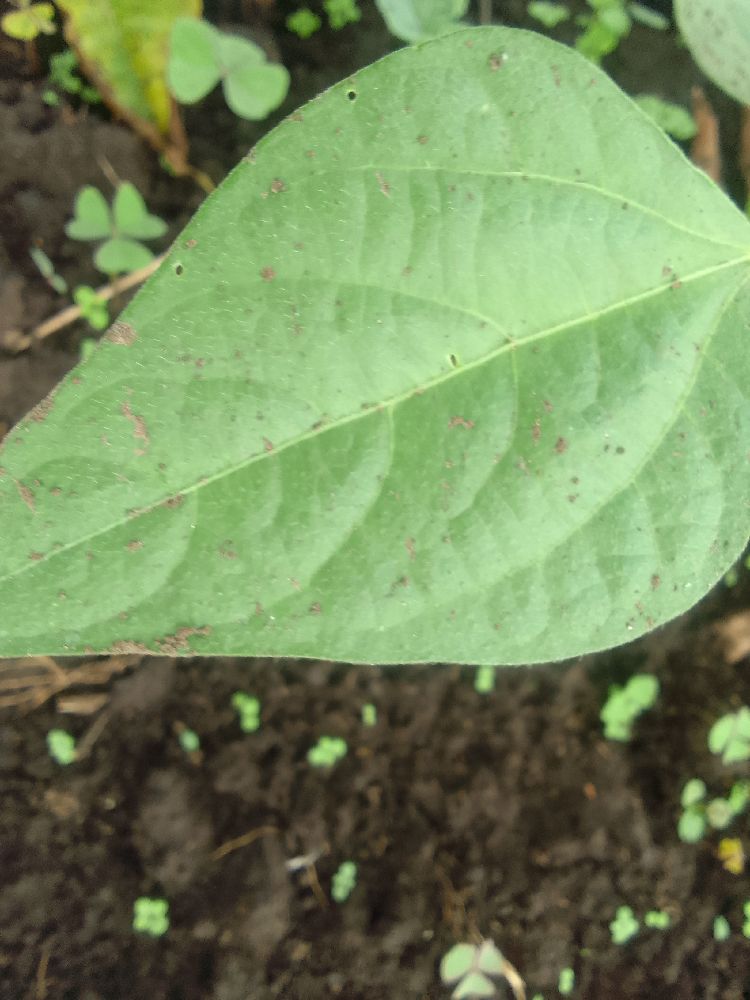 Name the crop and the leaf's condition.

common bean, healthy
